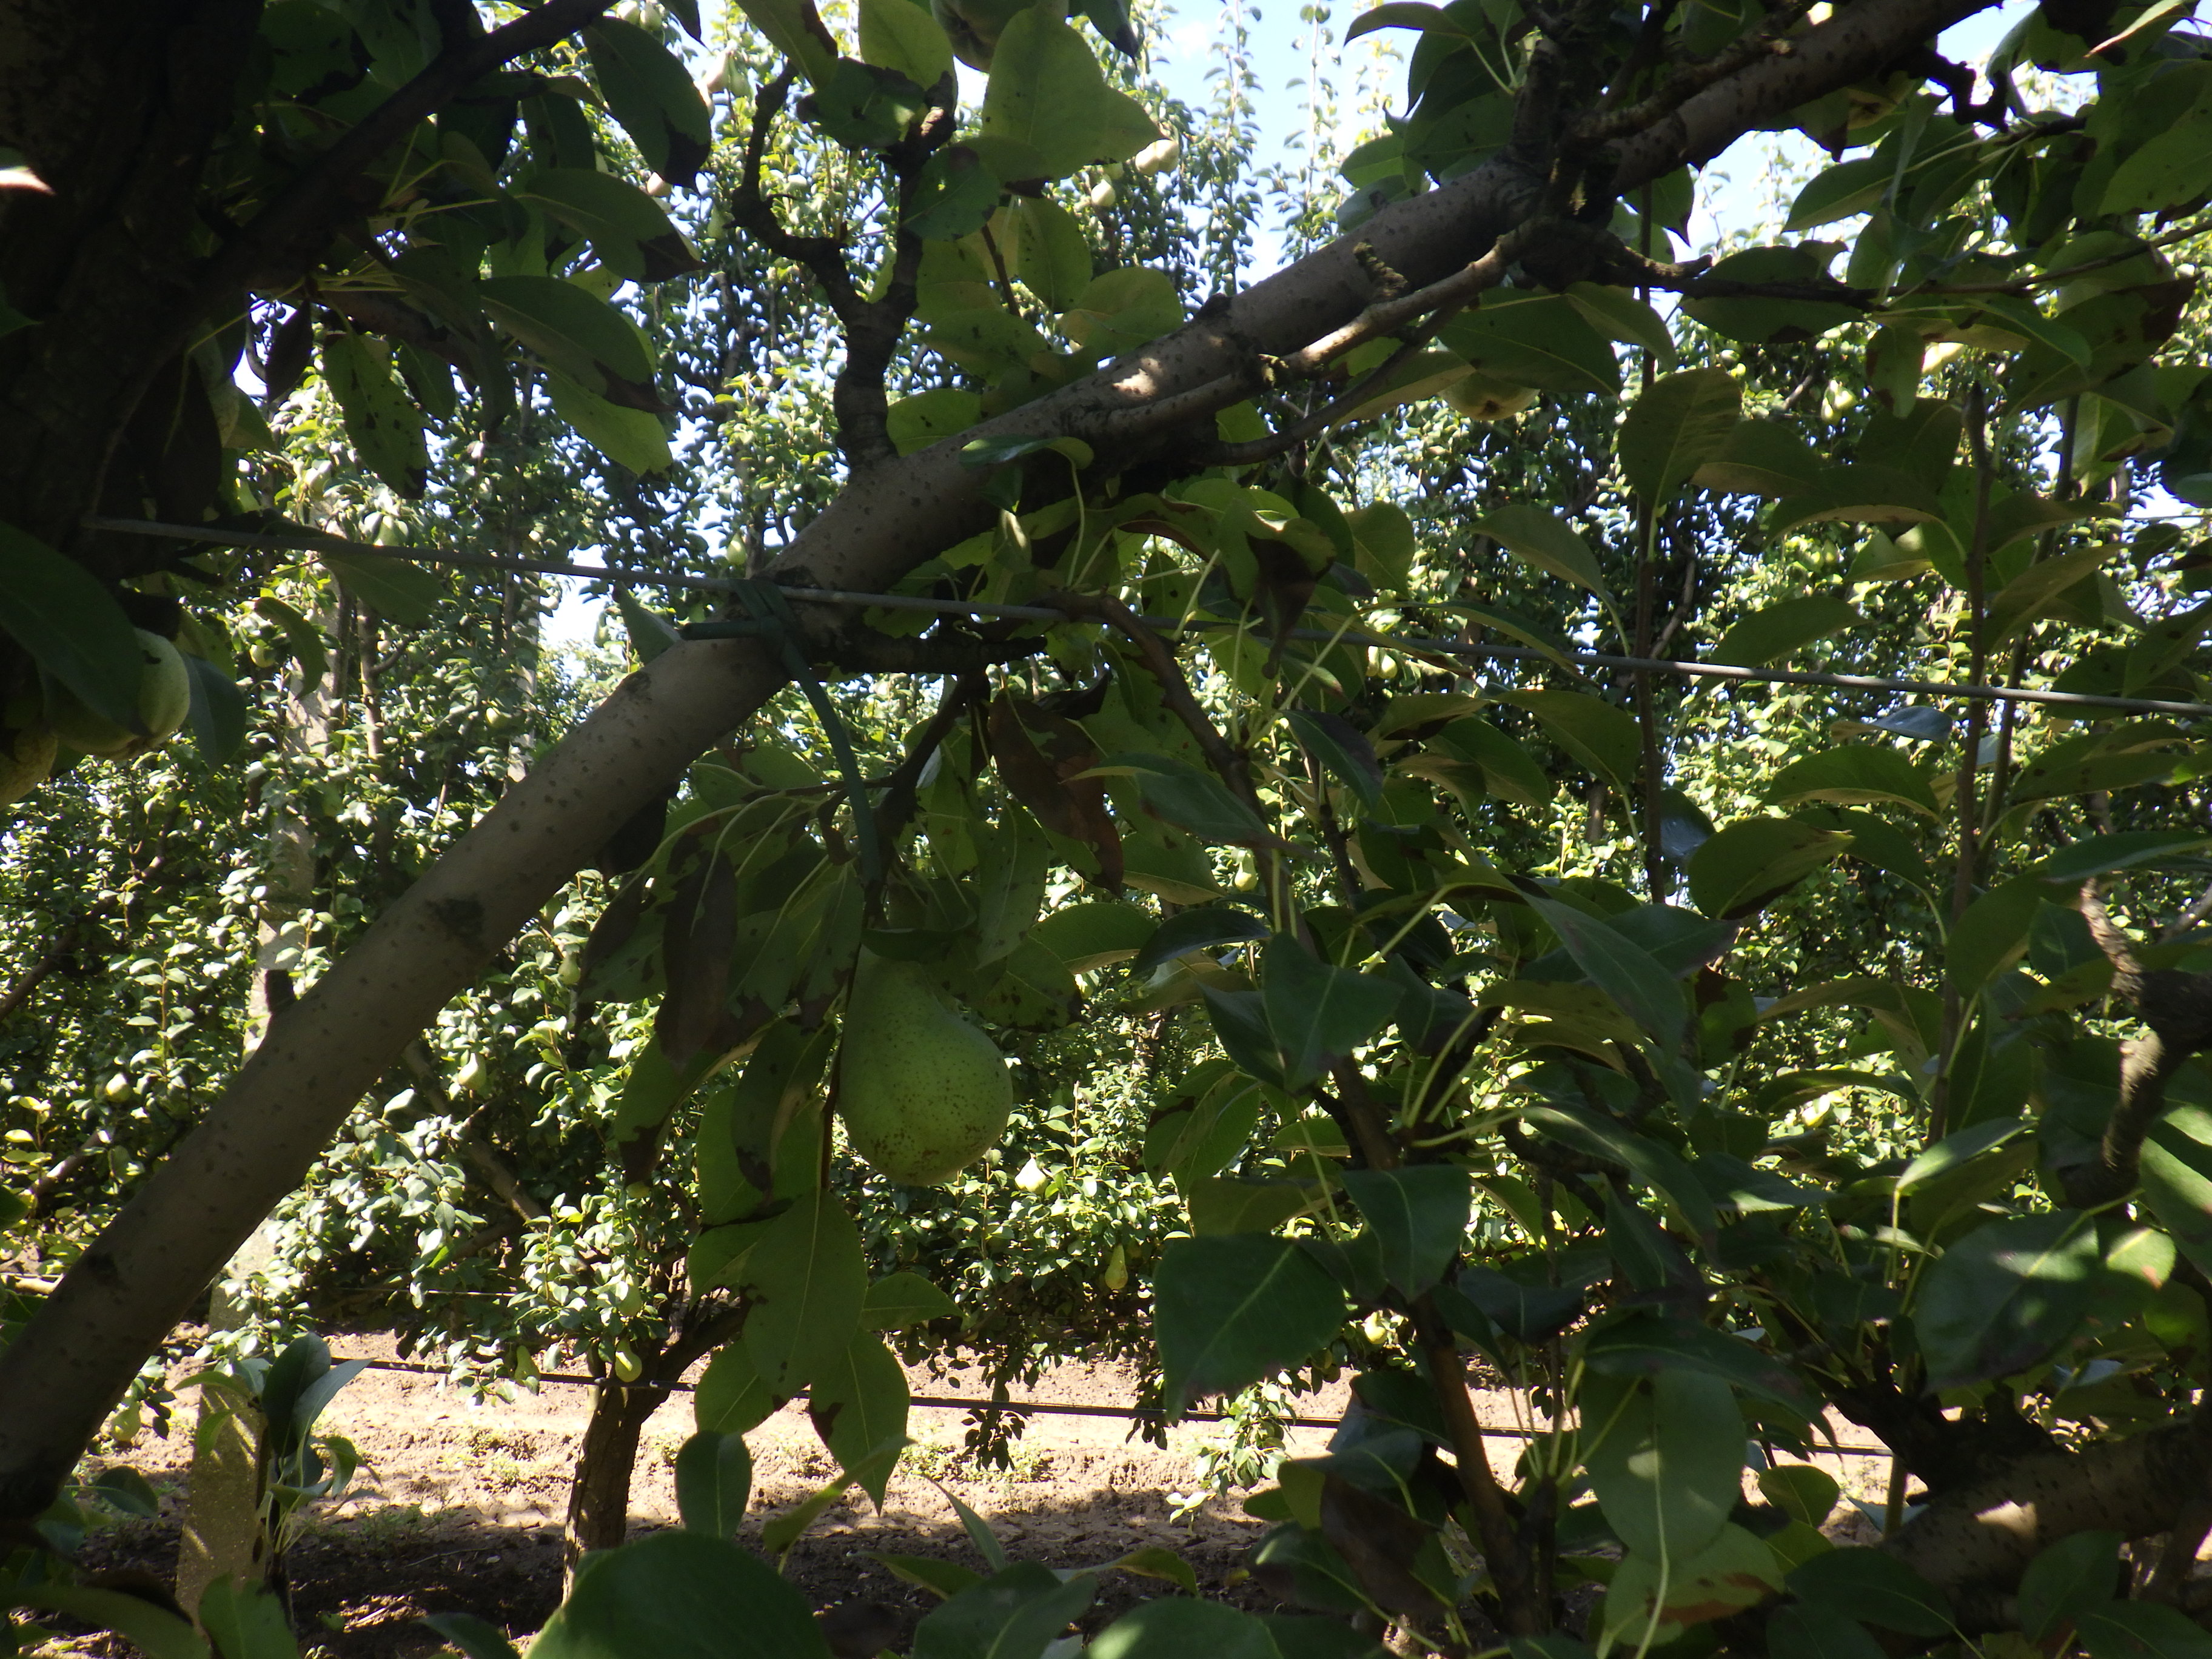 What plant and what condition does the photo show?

pear, black spot, chemical damage
